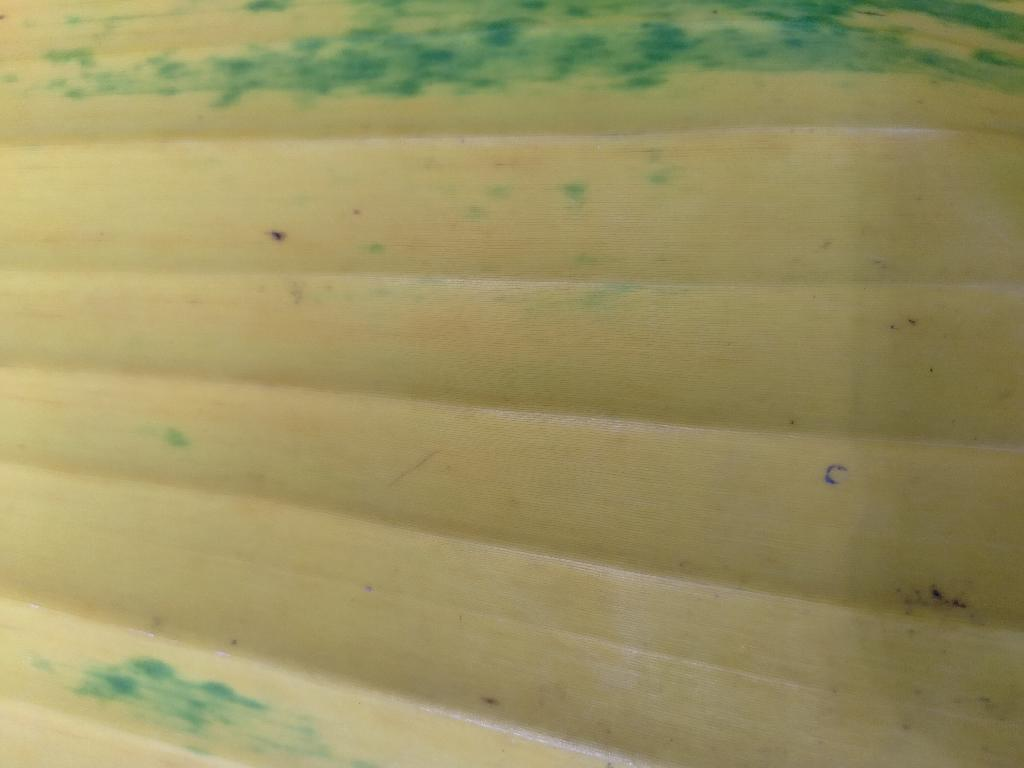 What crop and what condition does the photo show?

banana, fusarium wilt race 1
